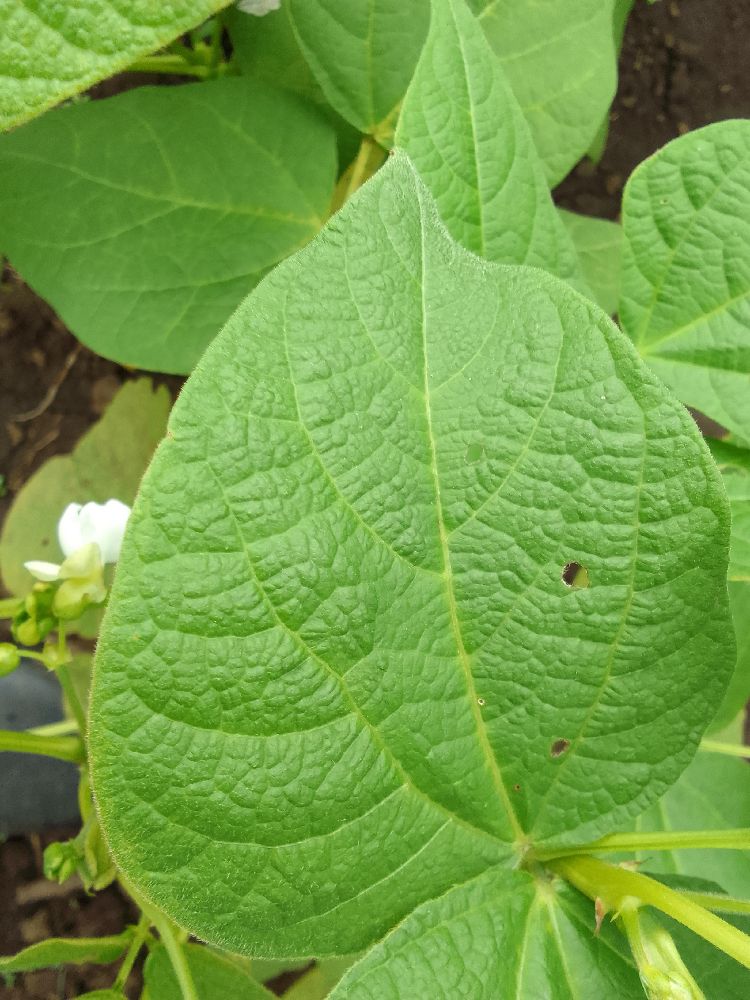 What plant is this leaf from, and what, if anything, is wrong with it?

common bean, healthy
